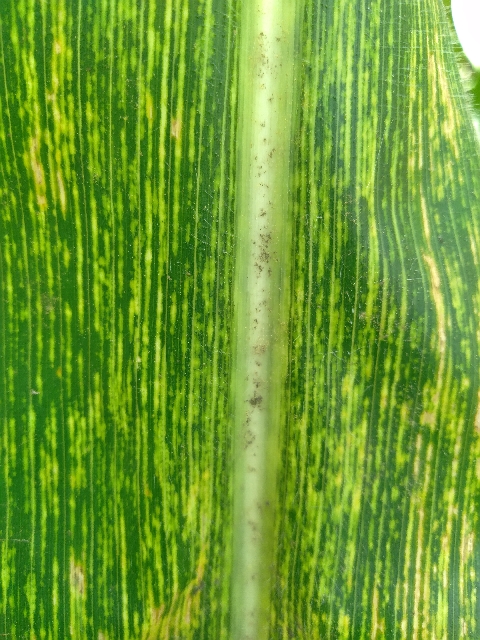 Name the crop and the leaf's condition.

maize, maize streak virus
